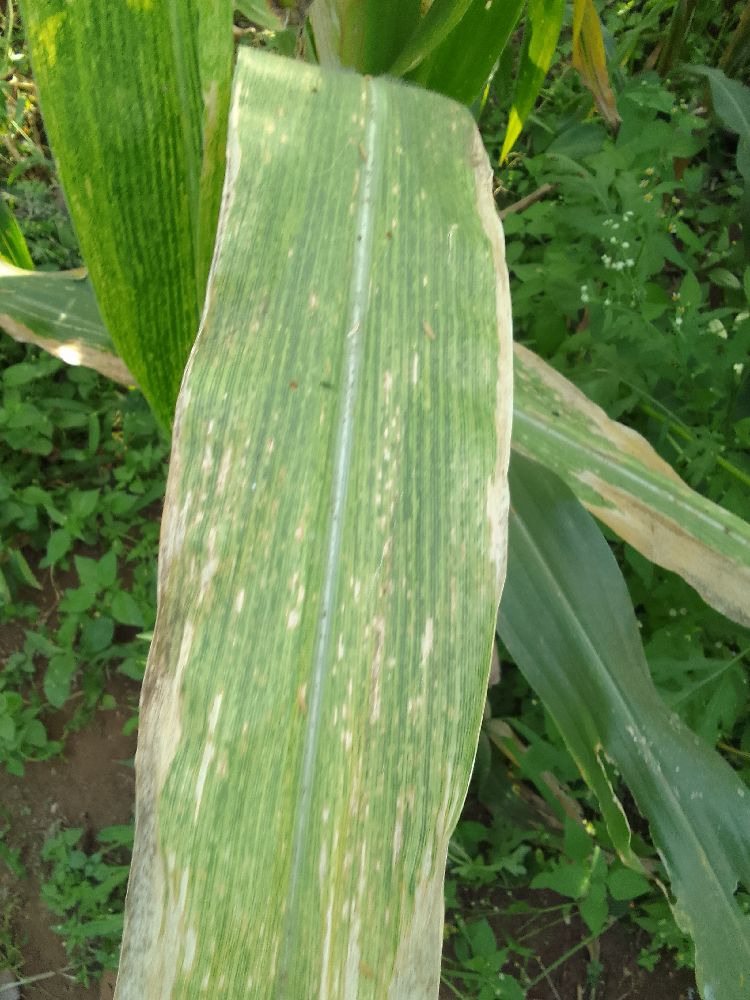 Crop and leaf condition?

maize, maize lethal necrosis
